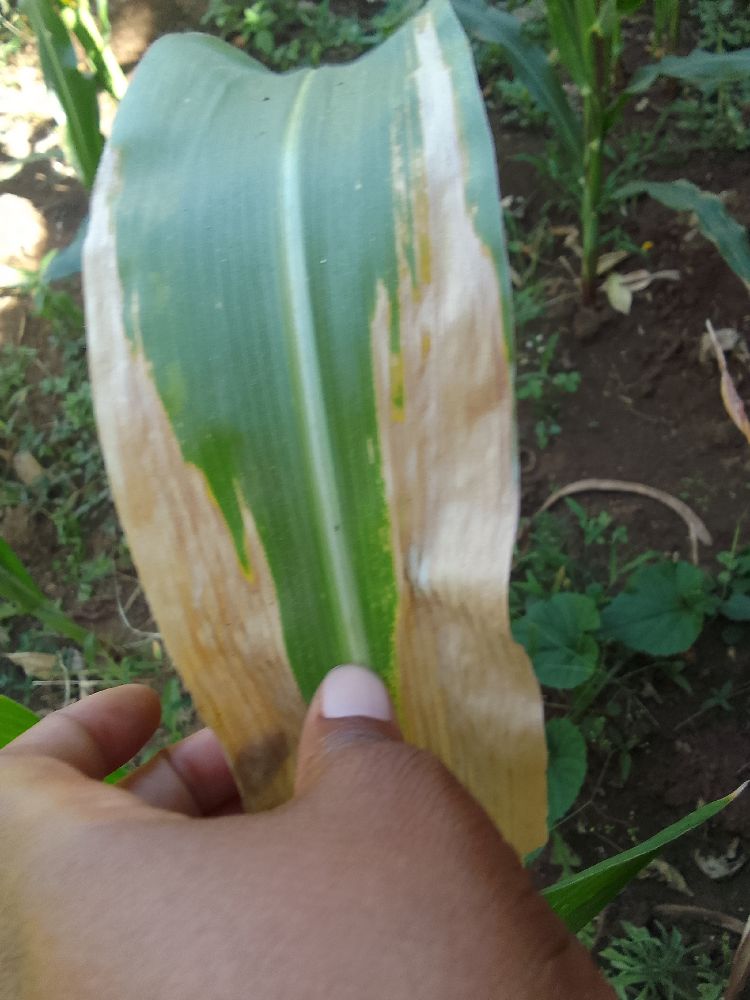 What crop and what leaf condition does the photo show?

maize, maize lethal necrosis
